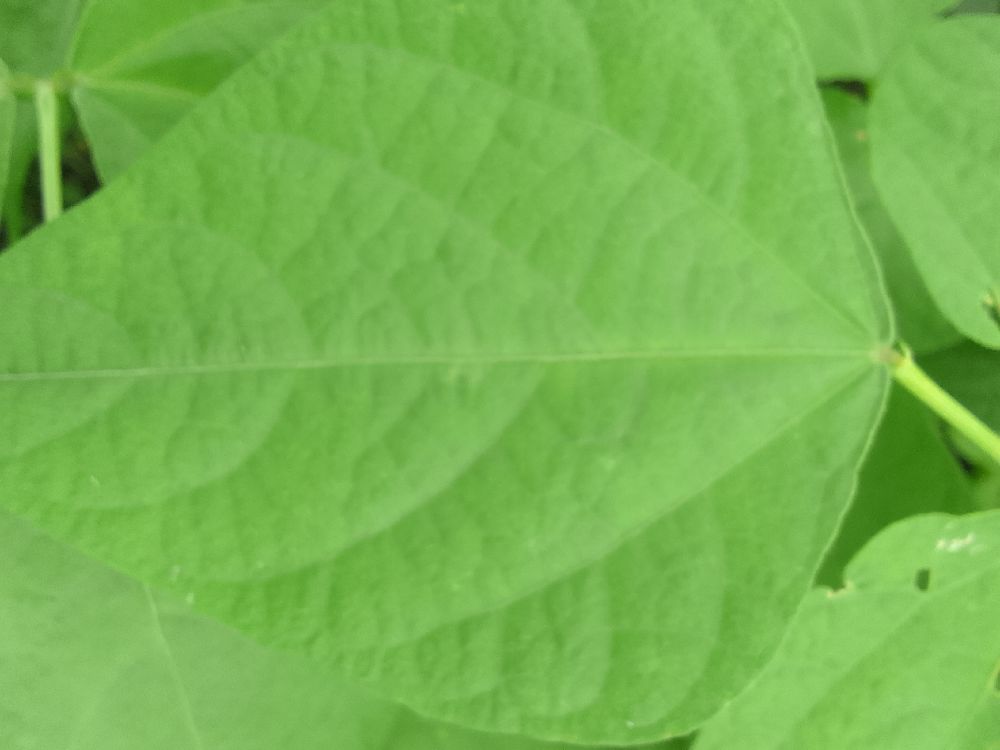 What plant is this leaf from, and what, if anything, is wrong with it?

common bean, healthy
